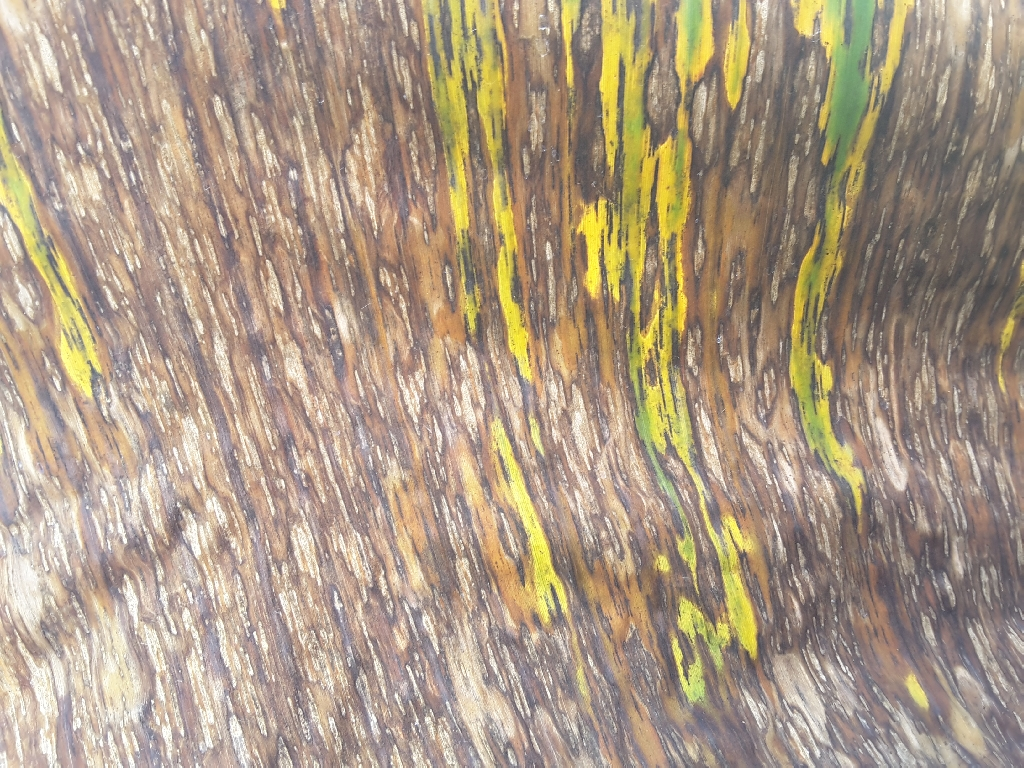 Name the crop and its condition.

banana, black sigatoka
